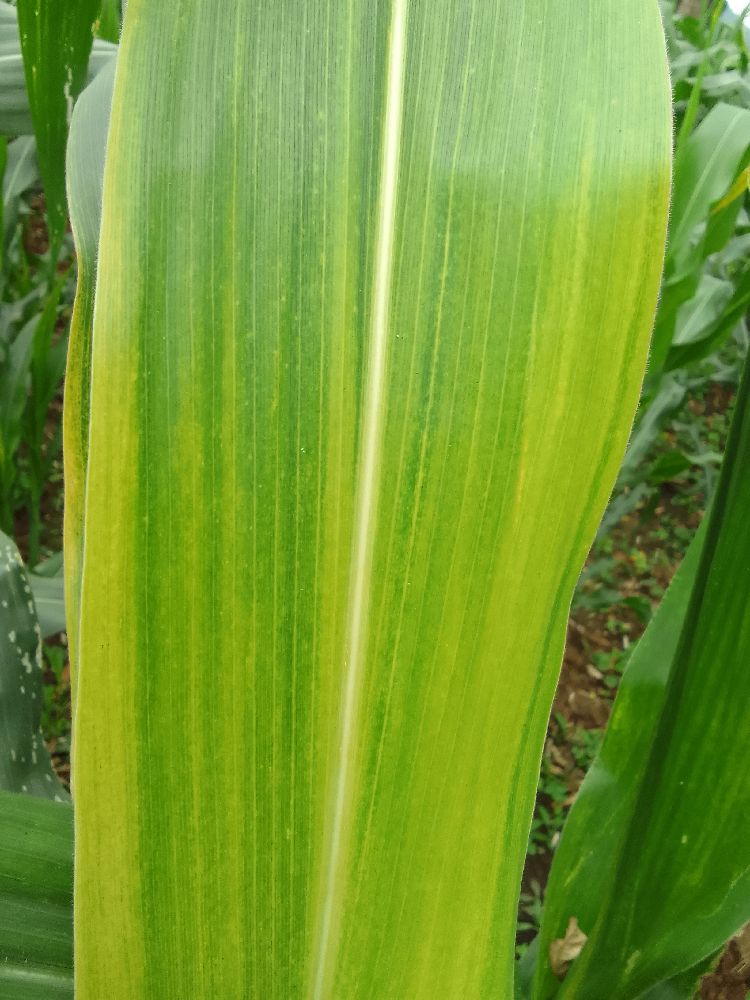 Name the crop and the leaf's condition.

maize, maize lethal necrosis
